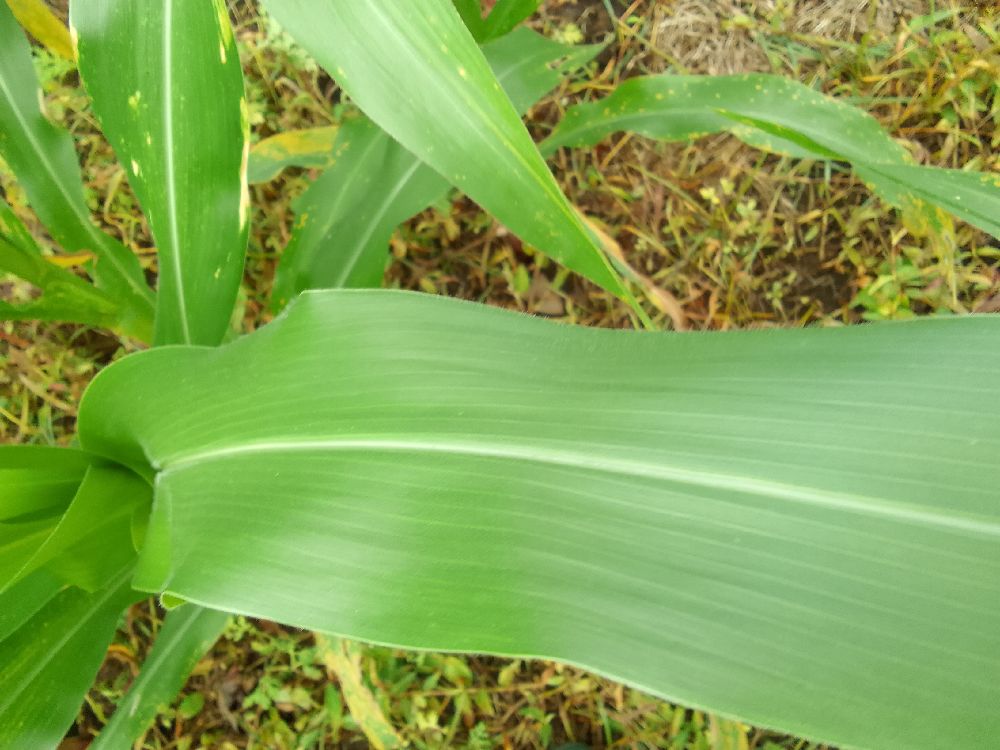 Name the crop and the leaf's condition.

maize, healthy
